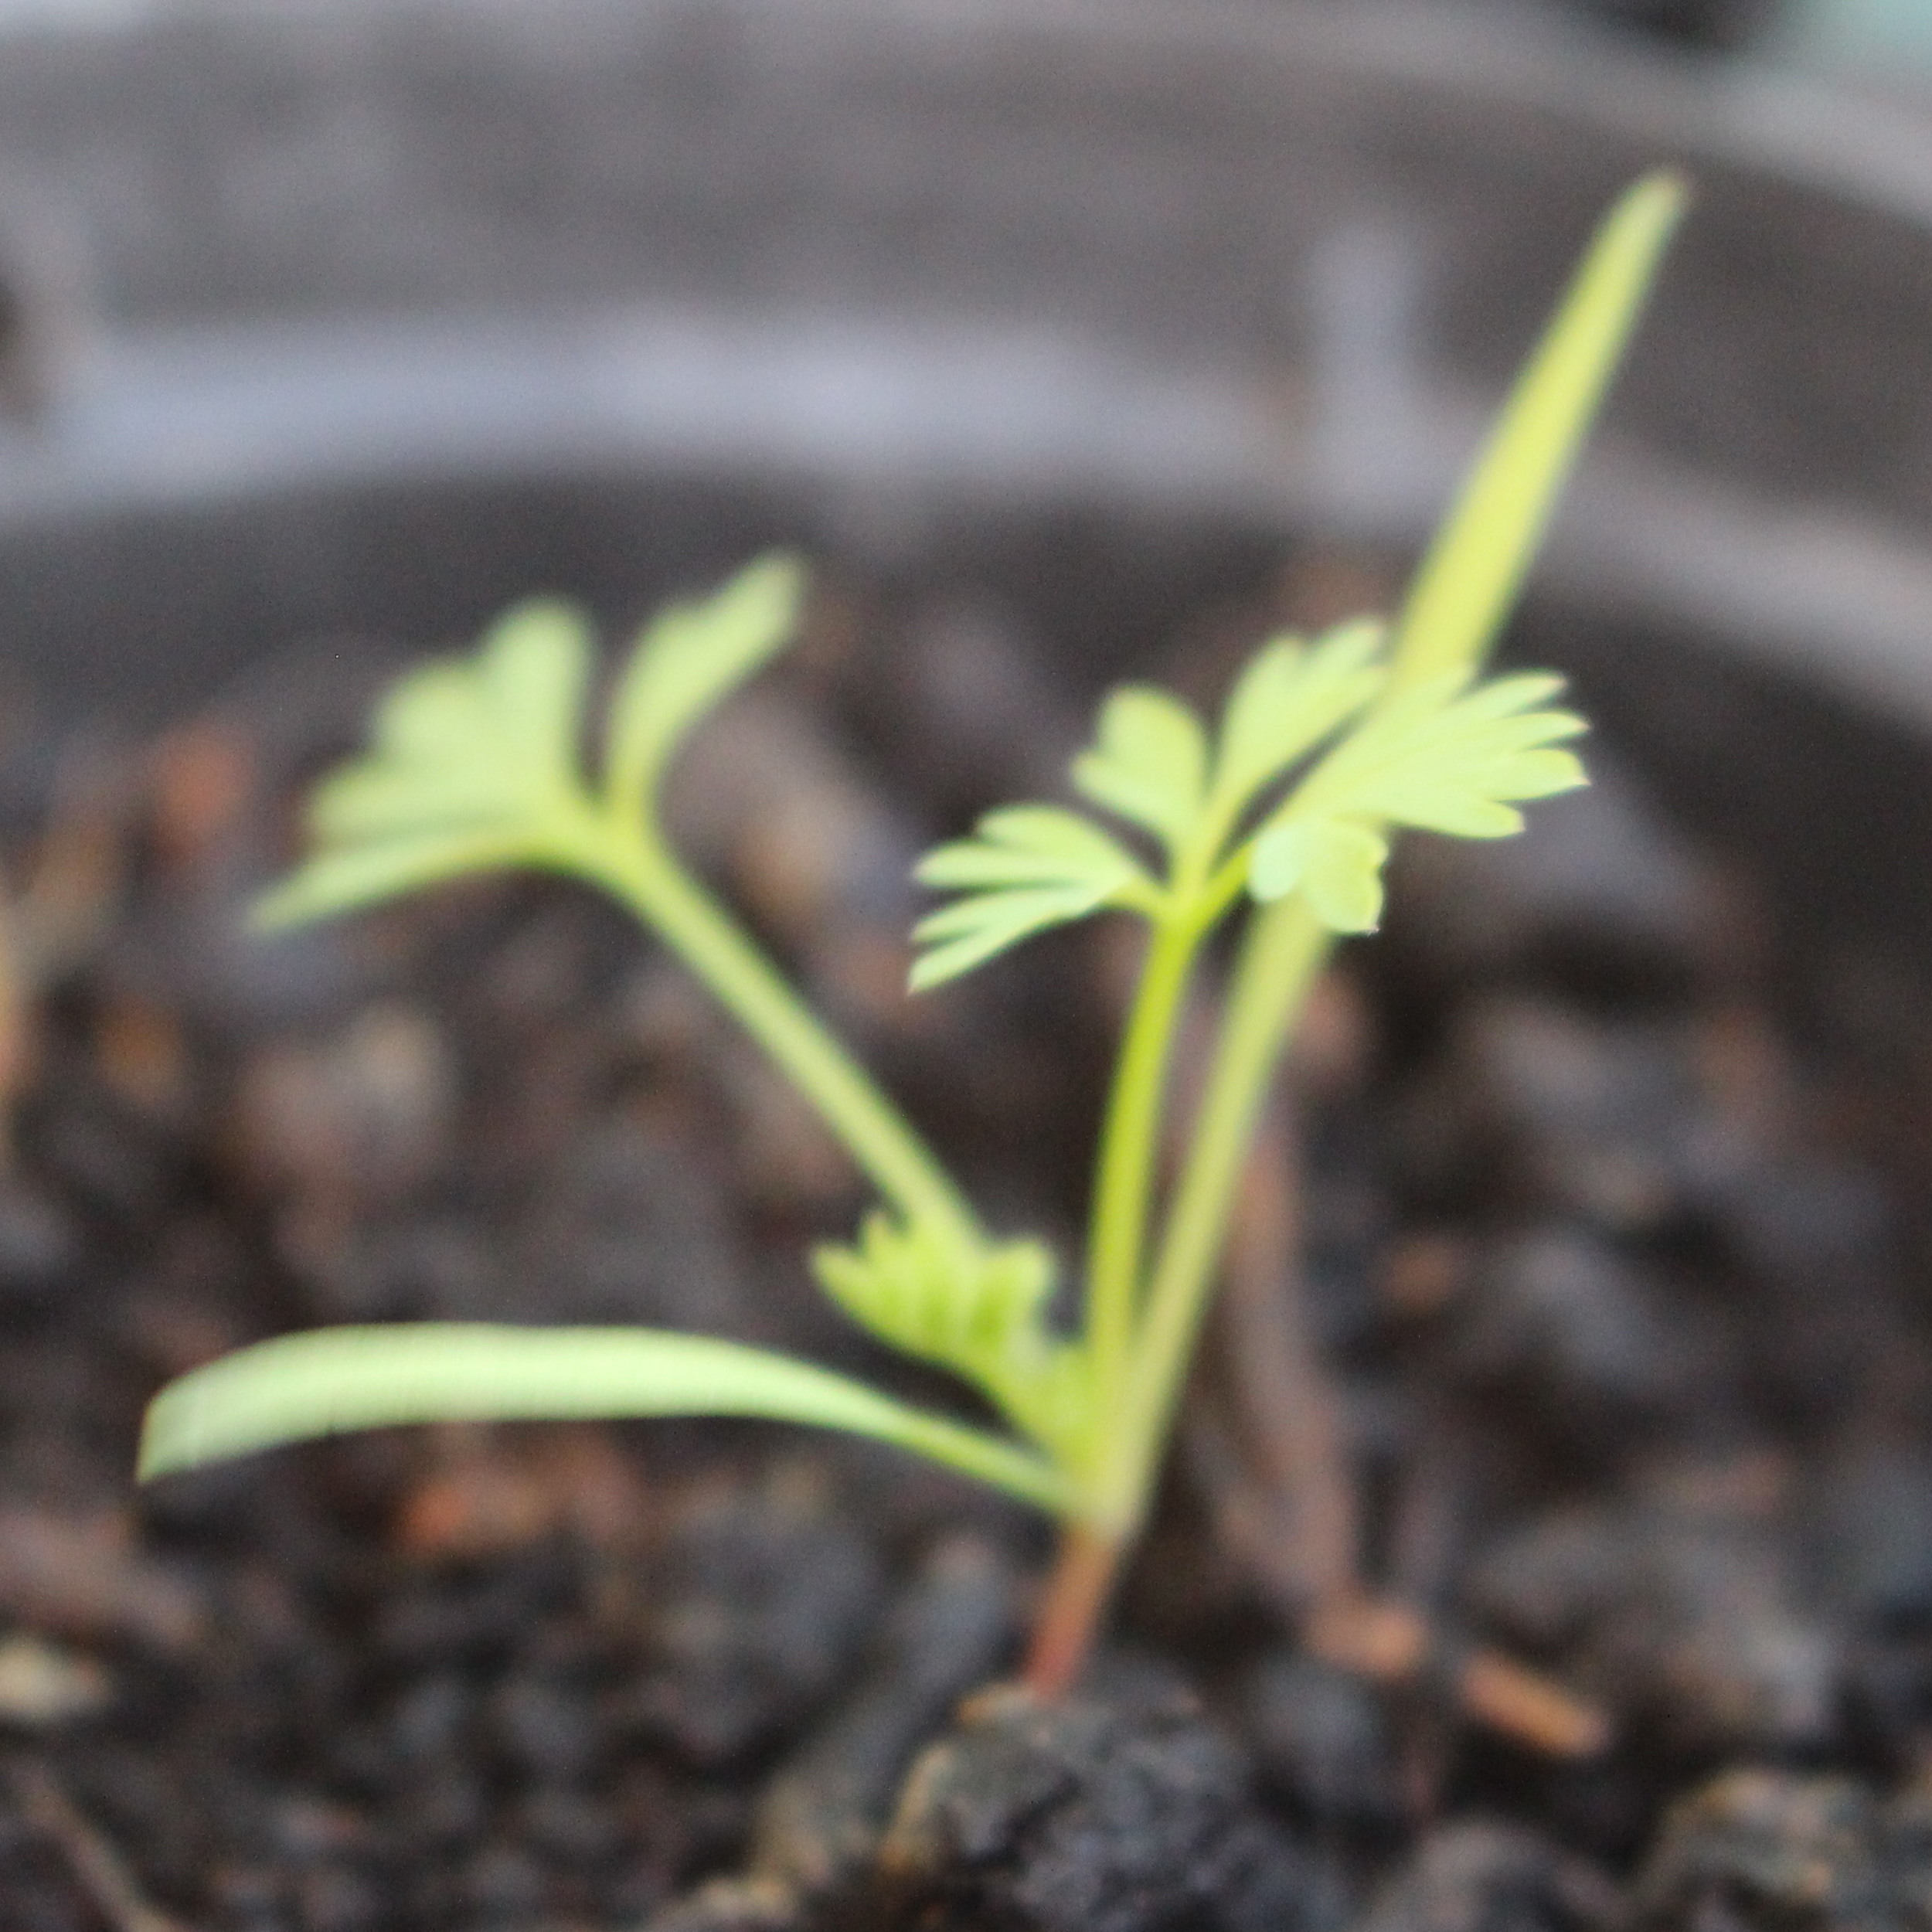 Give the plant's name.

Fumaria officinalis
